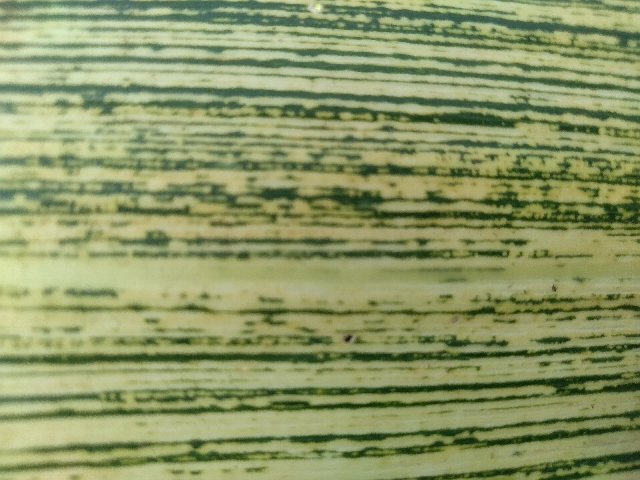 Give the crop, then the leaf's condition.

maize, maize streak virus
